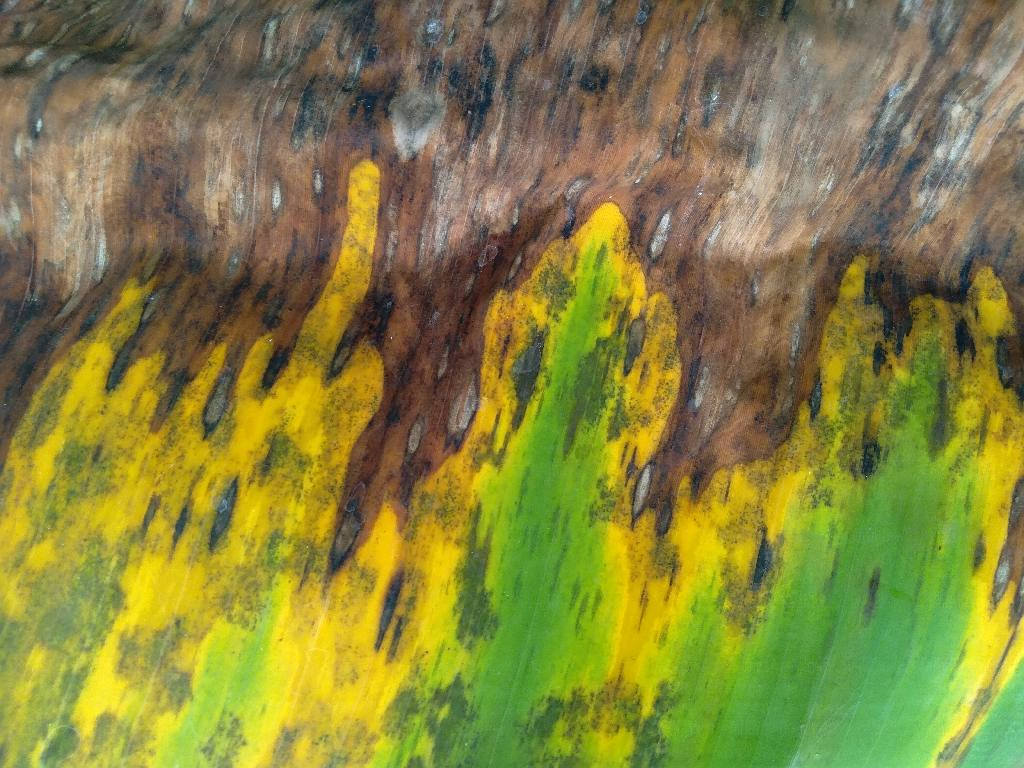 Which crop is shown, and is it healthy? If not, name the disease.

banana, black sigatoka
